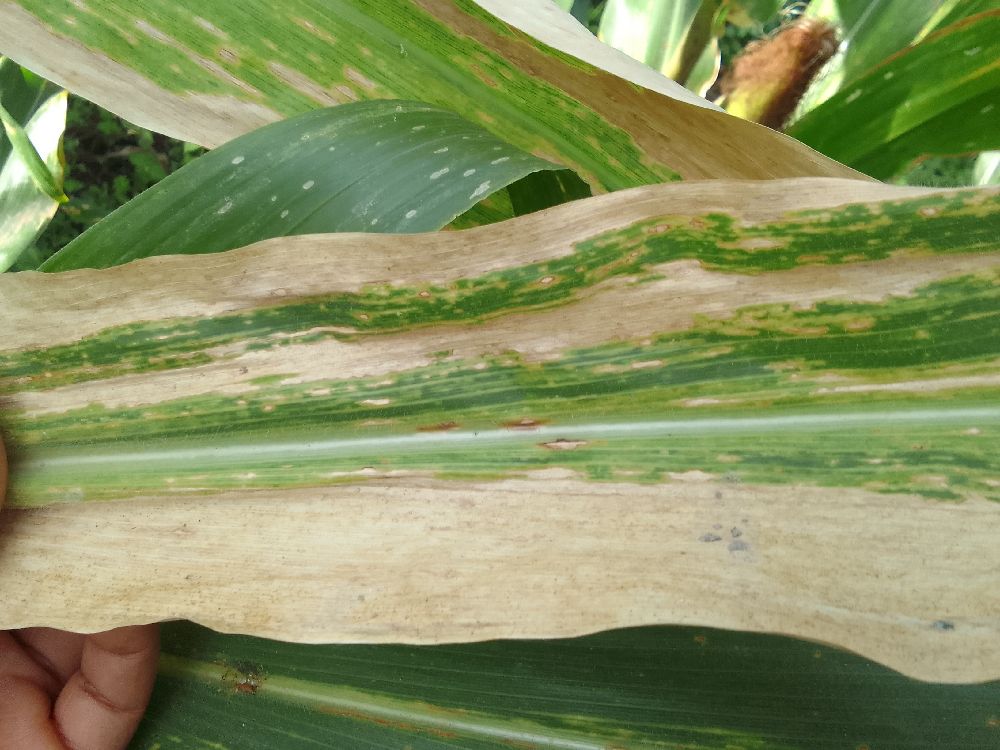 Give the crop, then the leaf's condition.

maize, maize lethal necrosis
